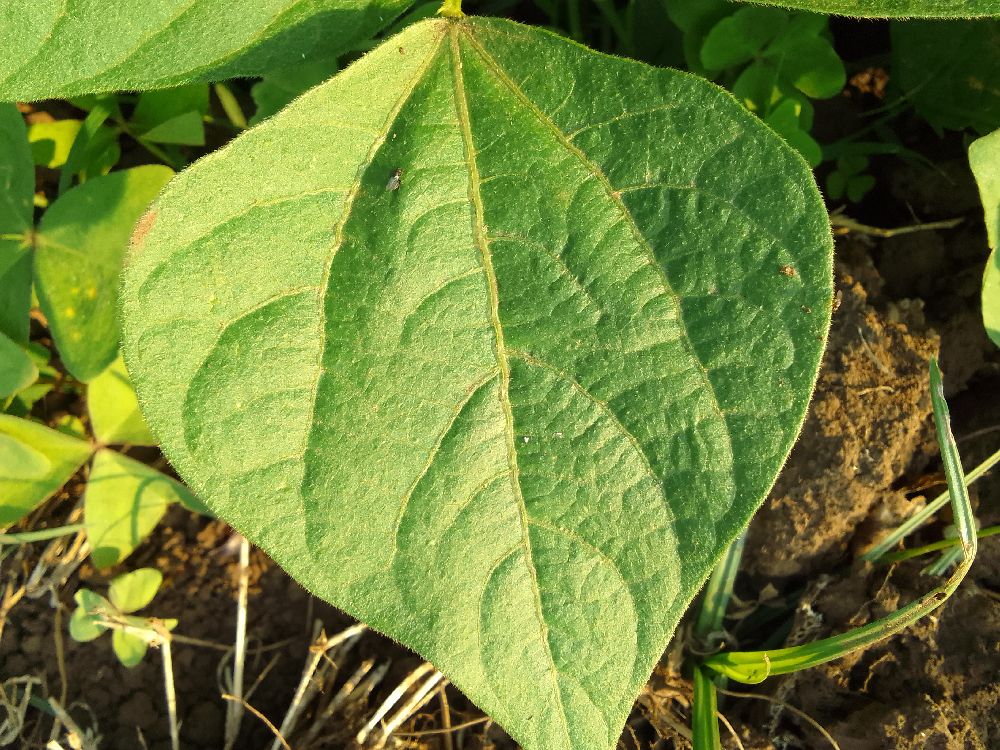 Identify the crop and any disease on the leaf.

common bean, healthy
